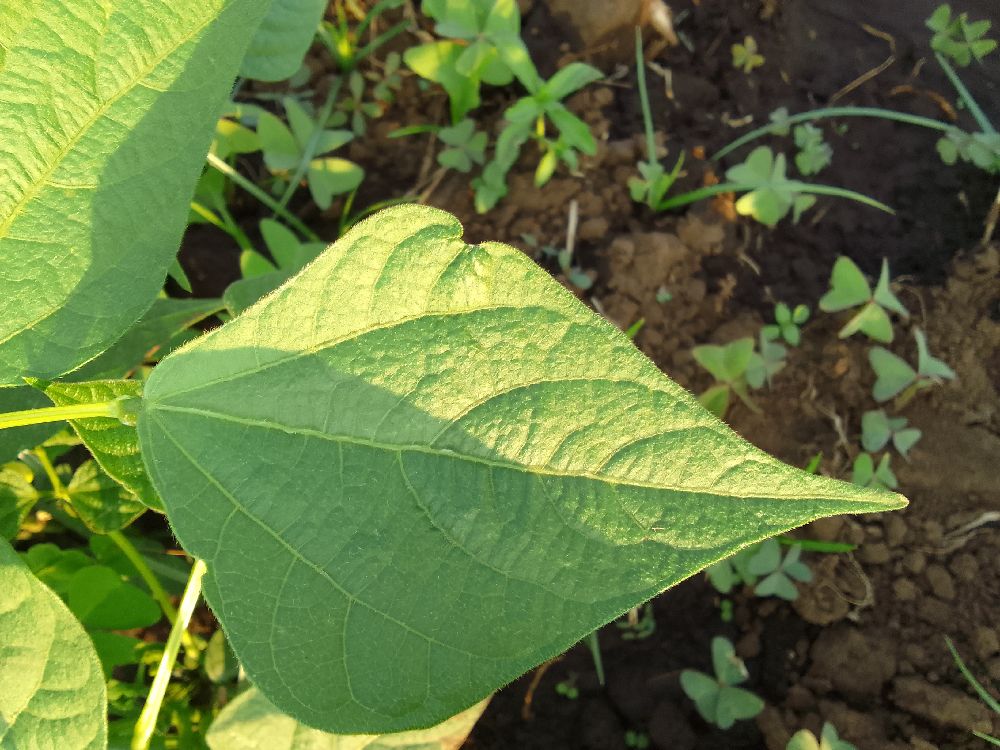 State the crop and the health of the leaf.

common bean, healthy
